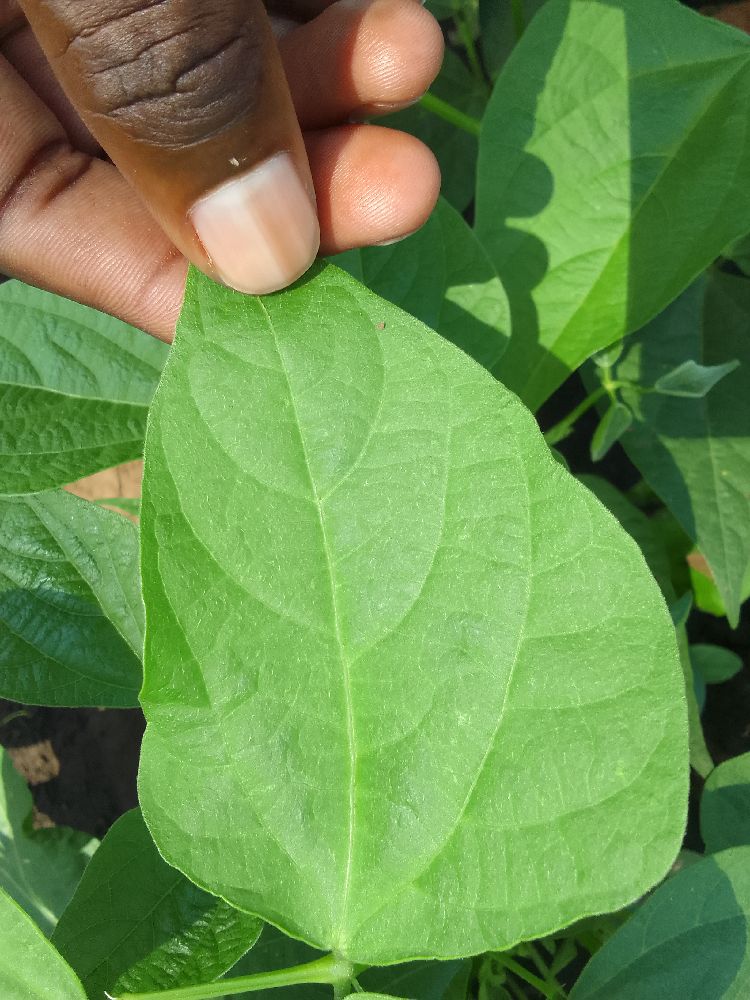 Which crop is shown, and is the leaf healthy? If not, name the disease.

common bean, healthy
